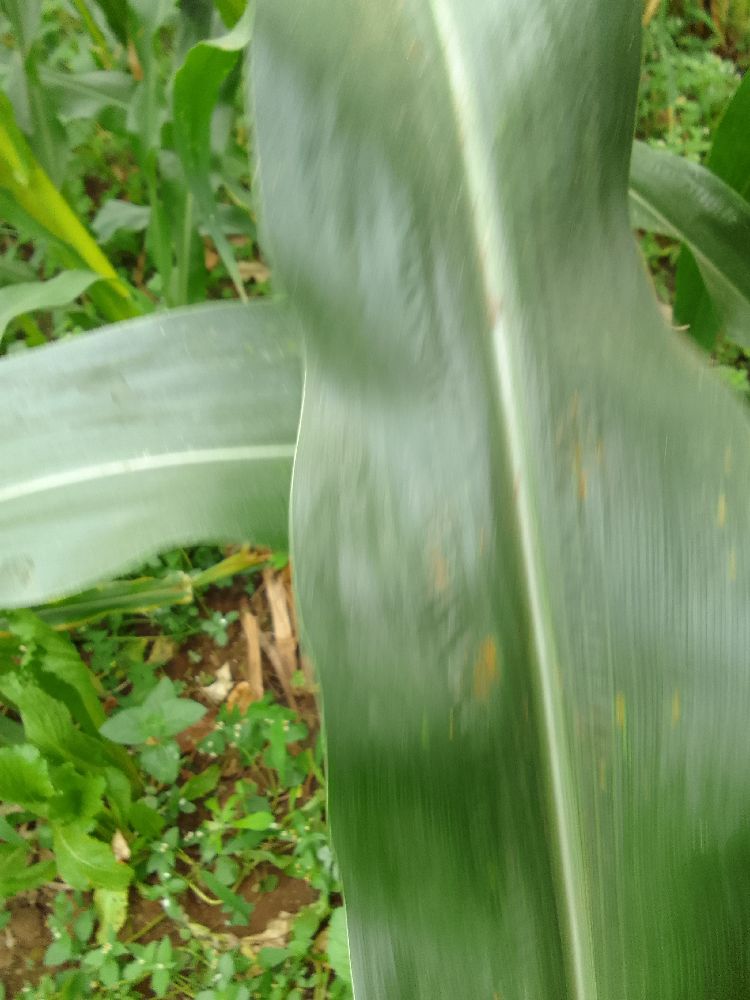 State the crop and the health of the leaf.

maize, healthy
